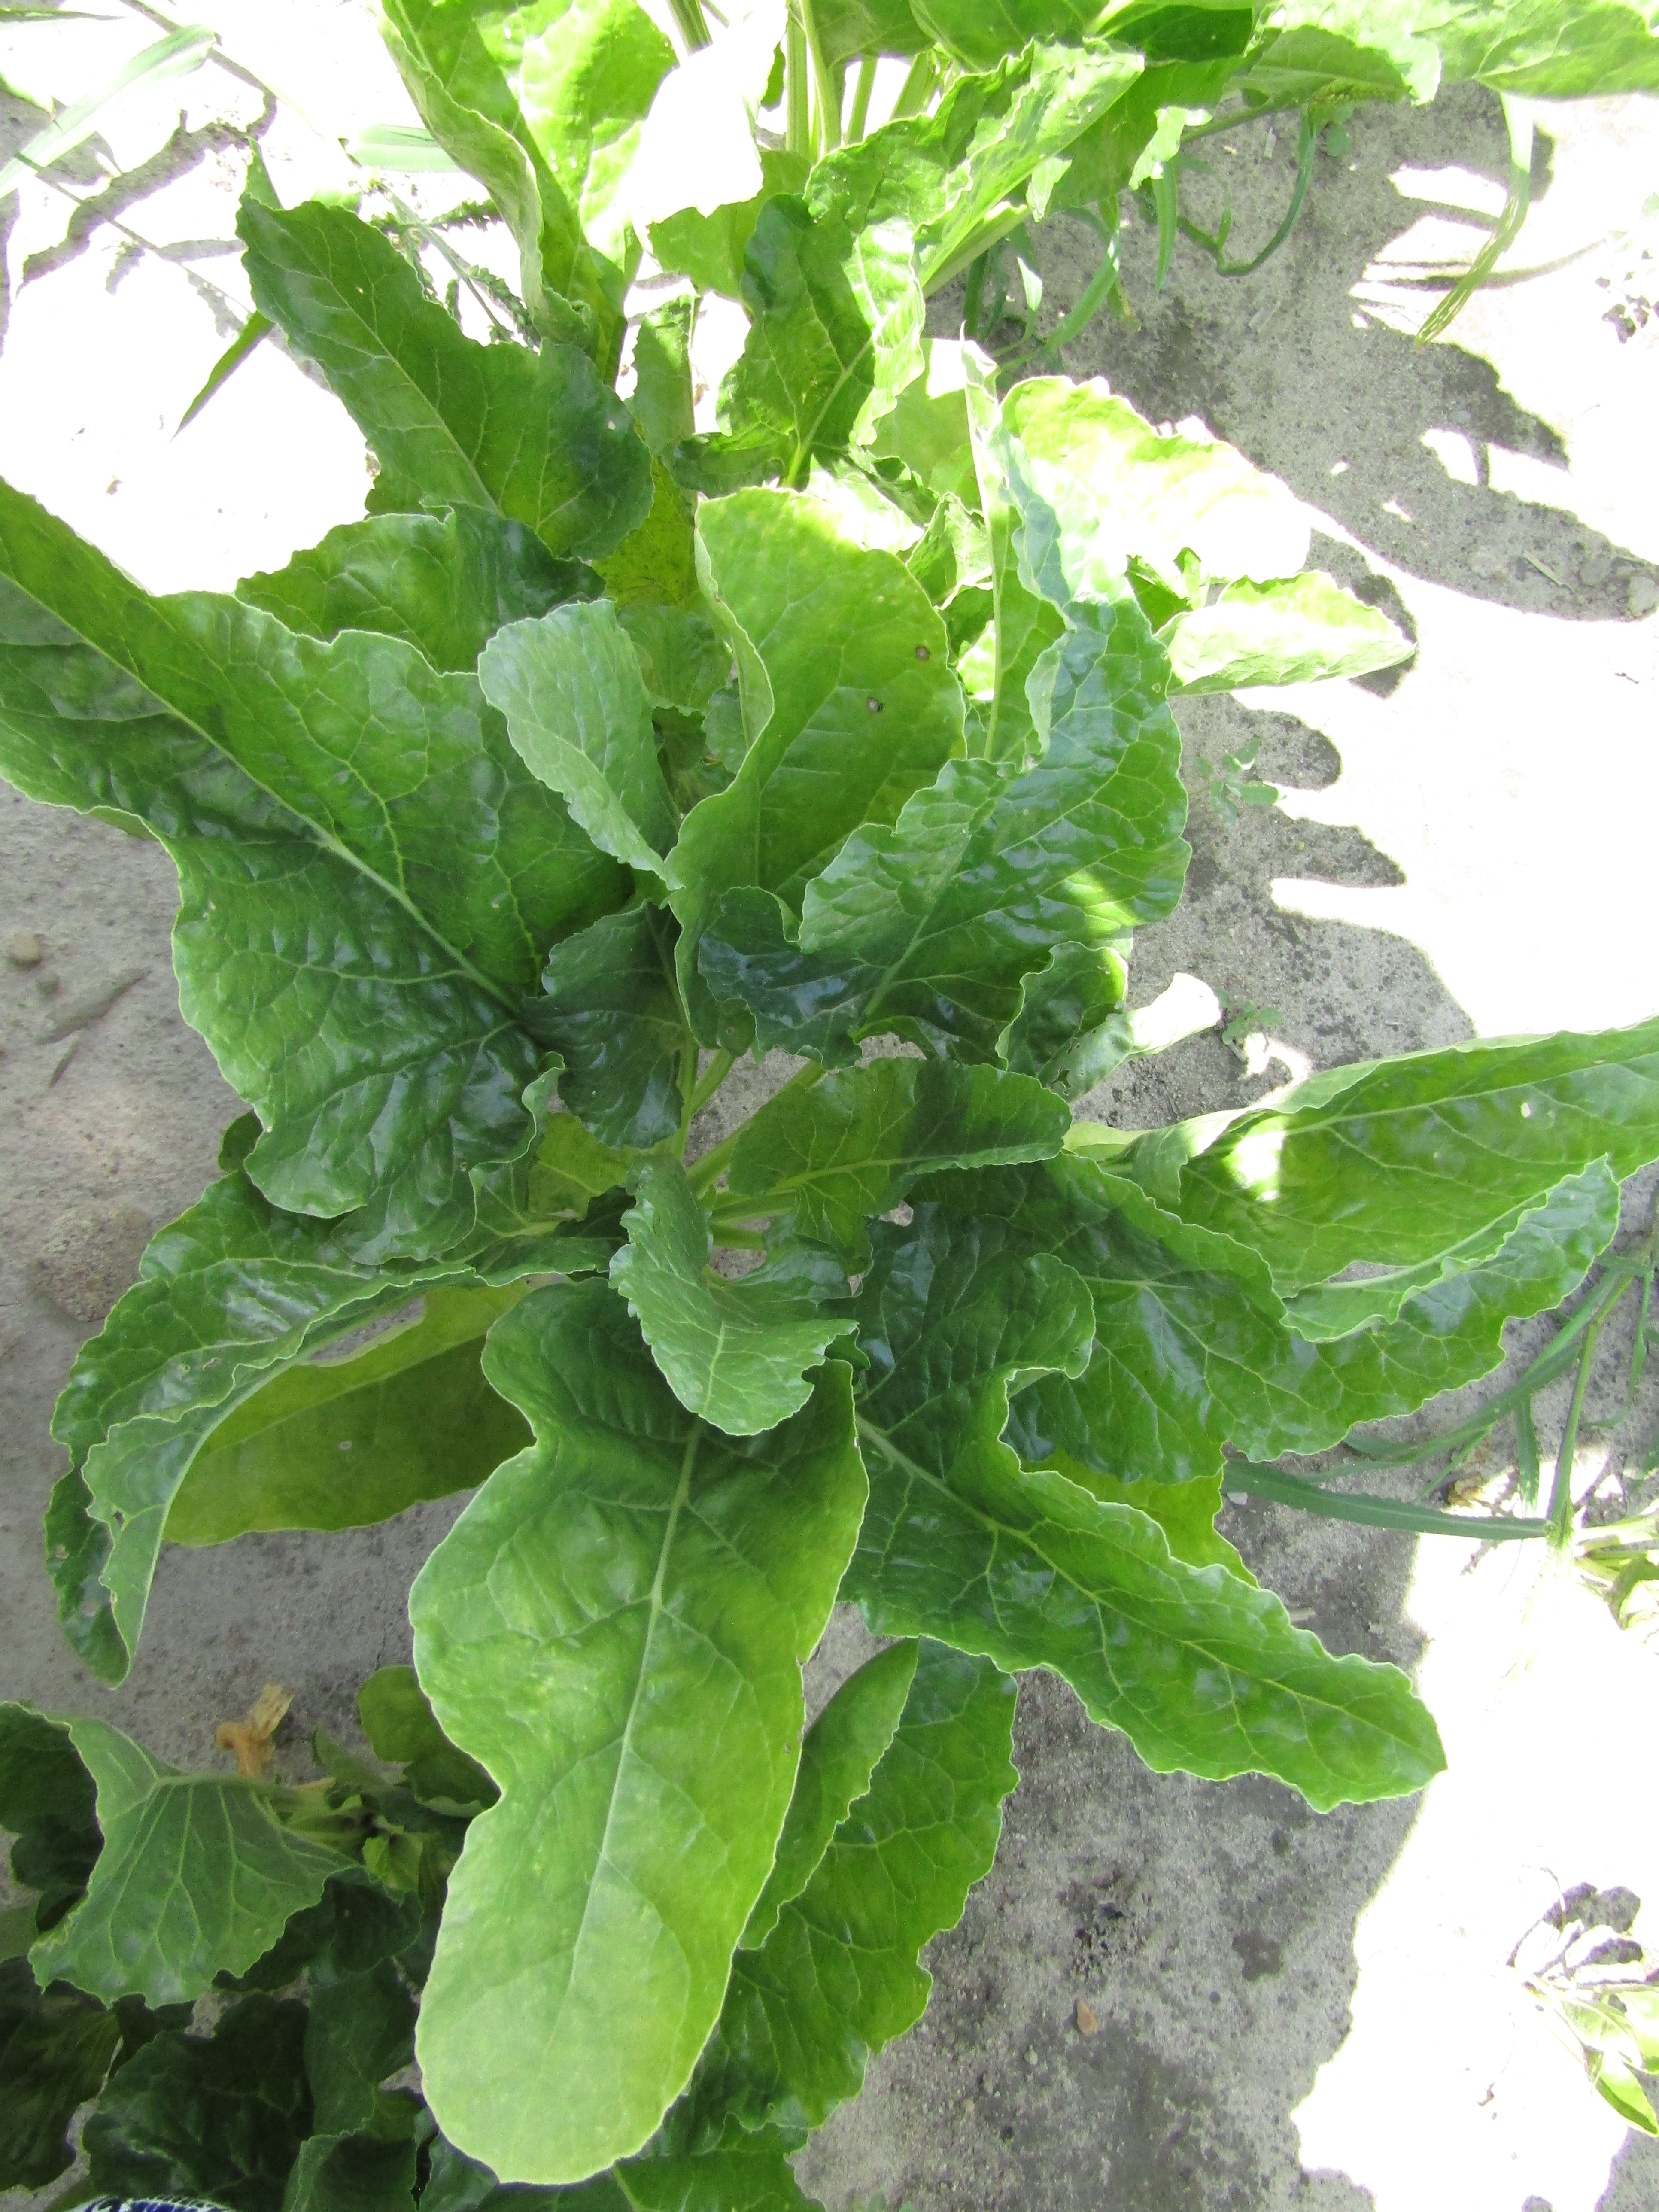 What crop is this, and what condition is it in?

beet, cercospora
